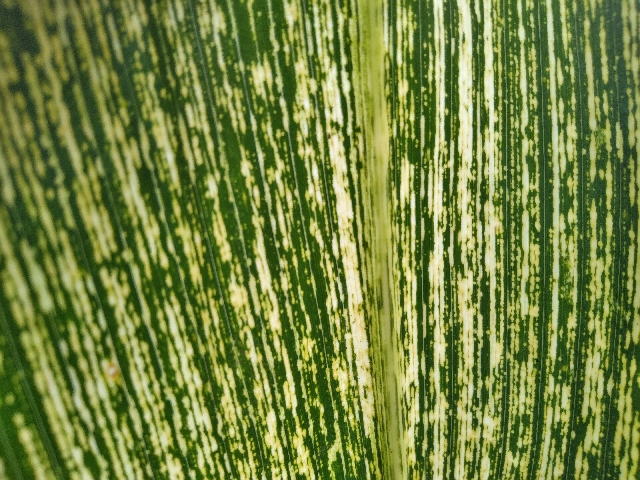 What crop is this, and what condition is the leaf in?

maize, maize streak virus
